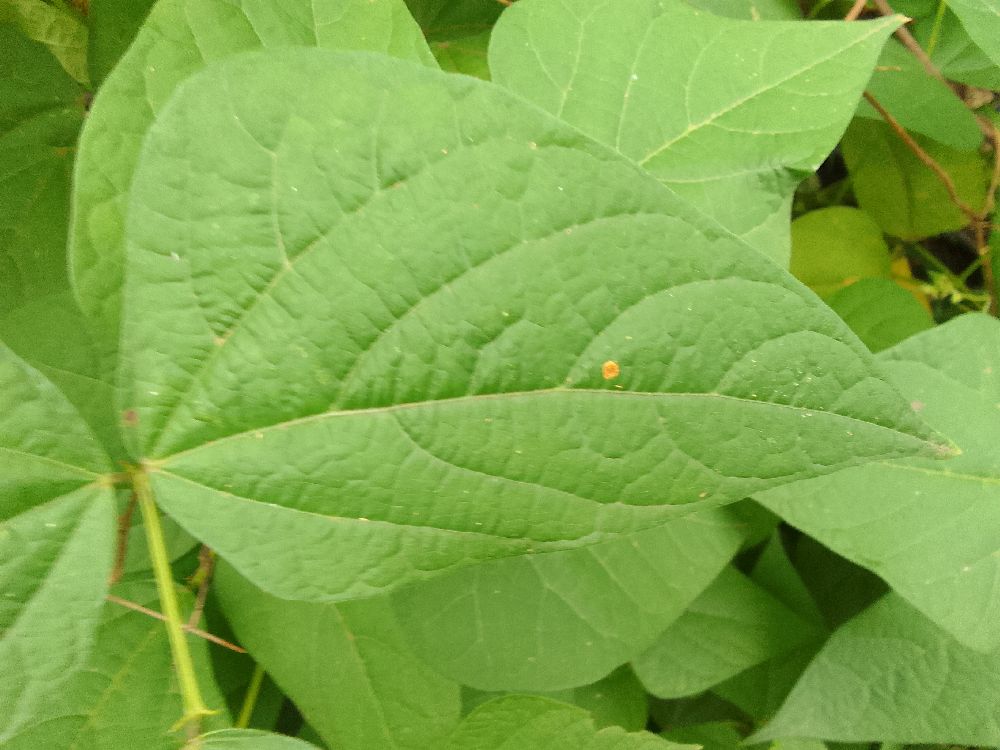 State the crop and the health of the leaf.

common bean, healthy
